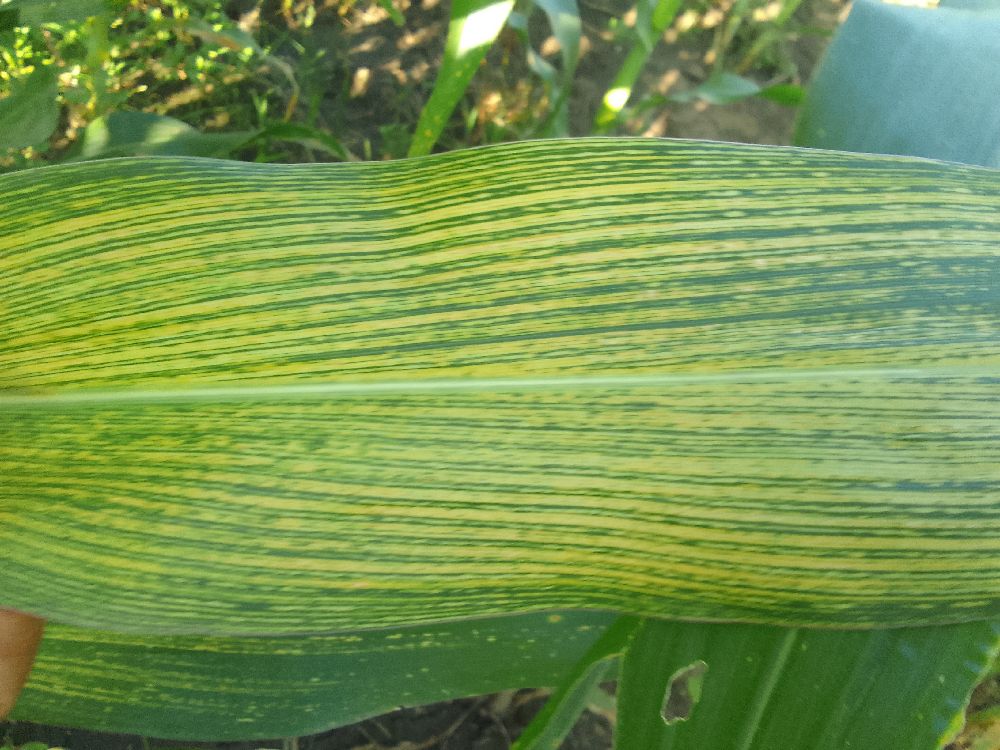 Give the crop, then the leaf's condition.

maize, maize streak virus
